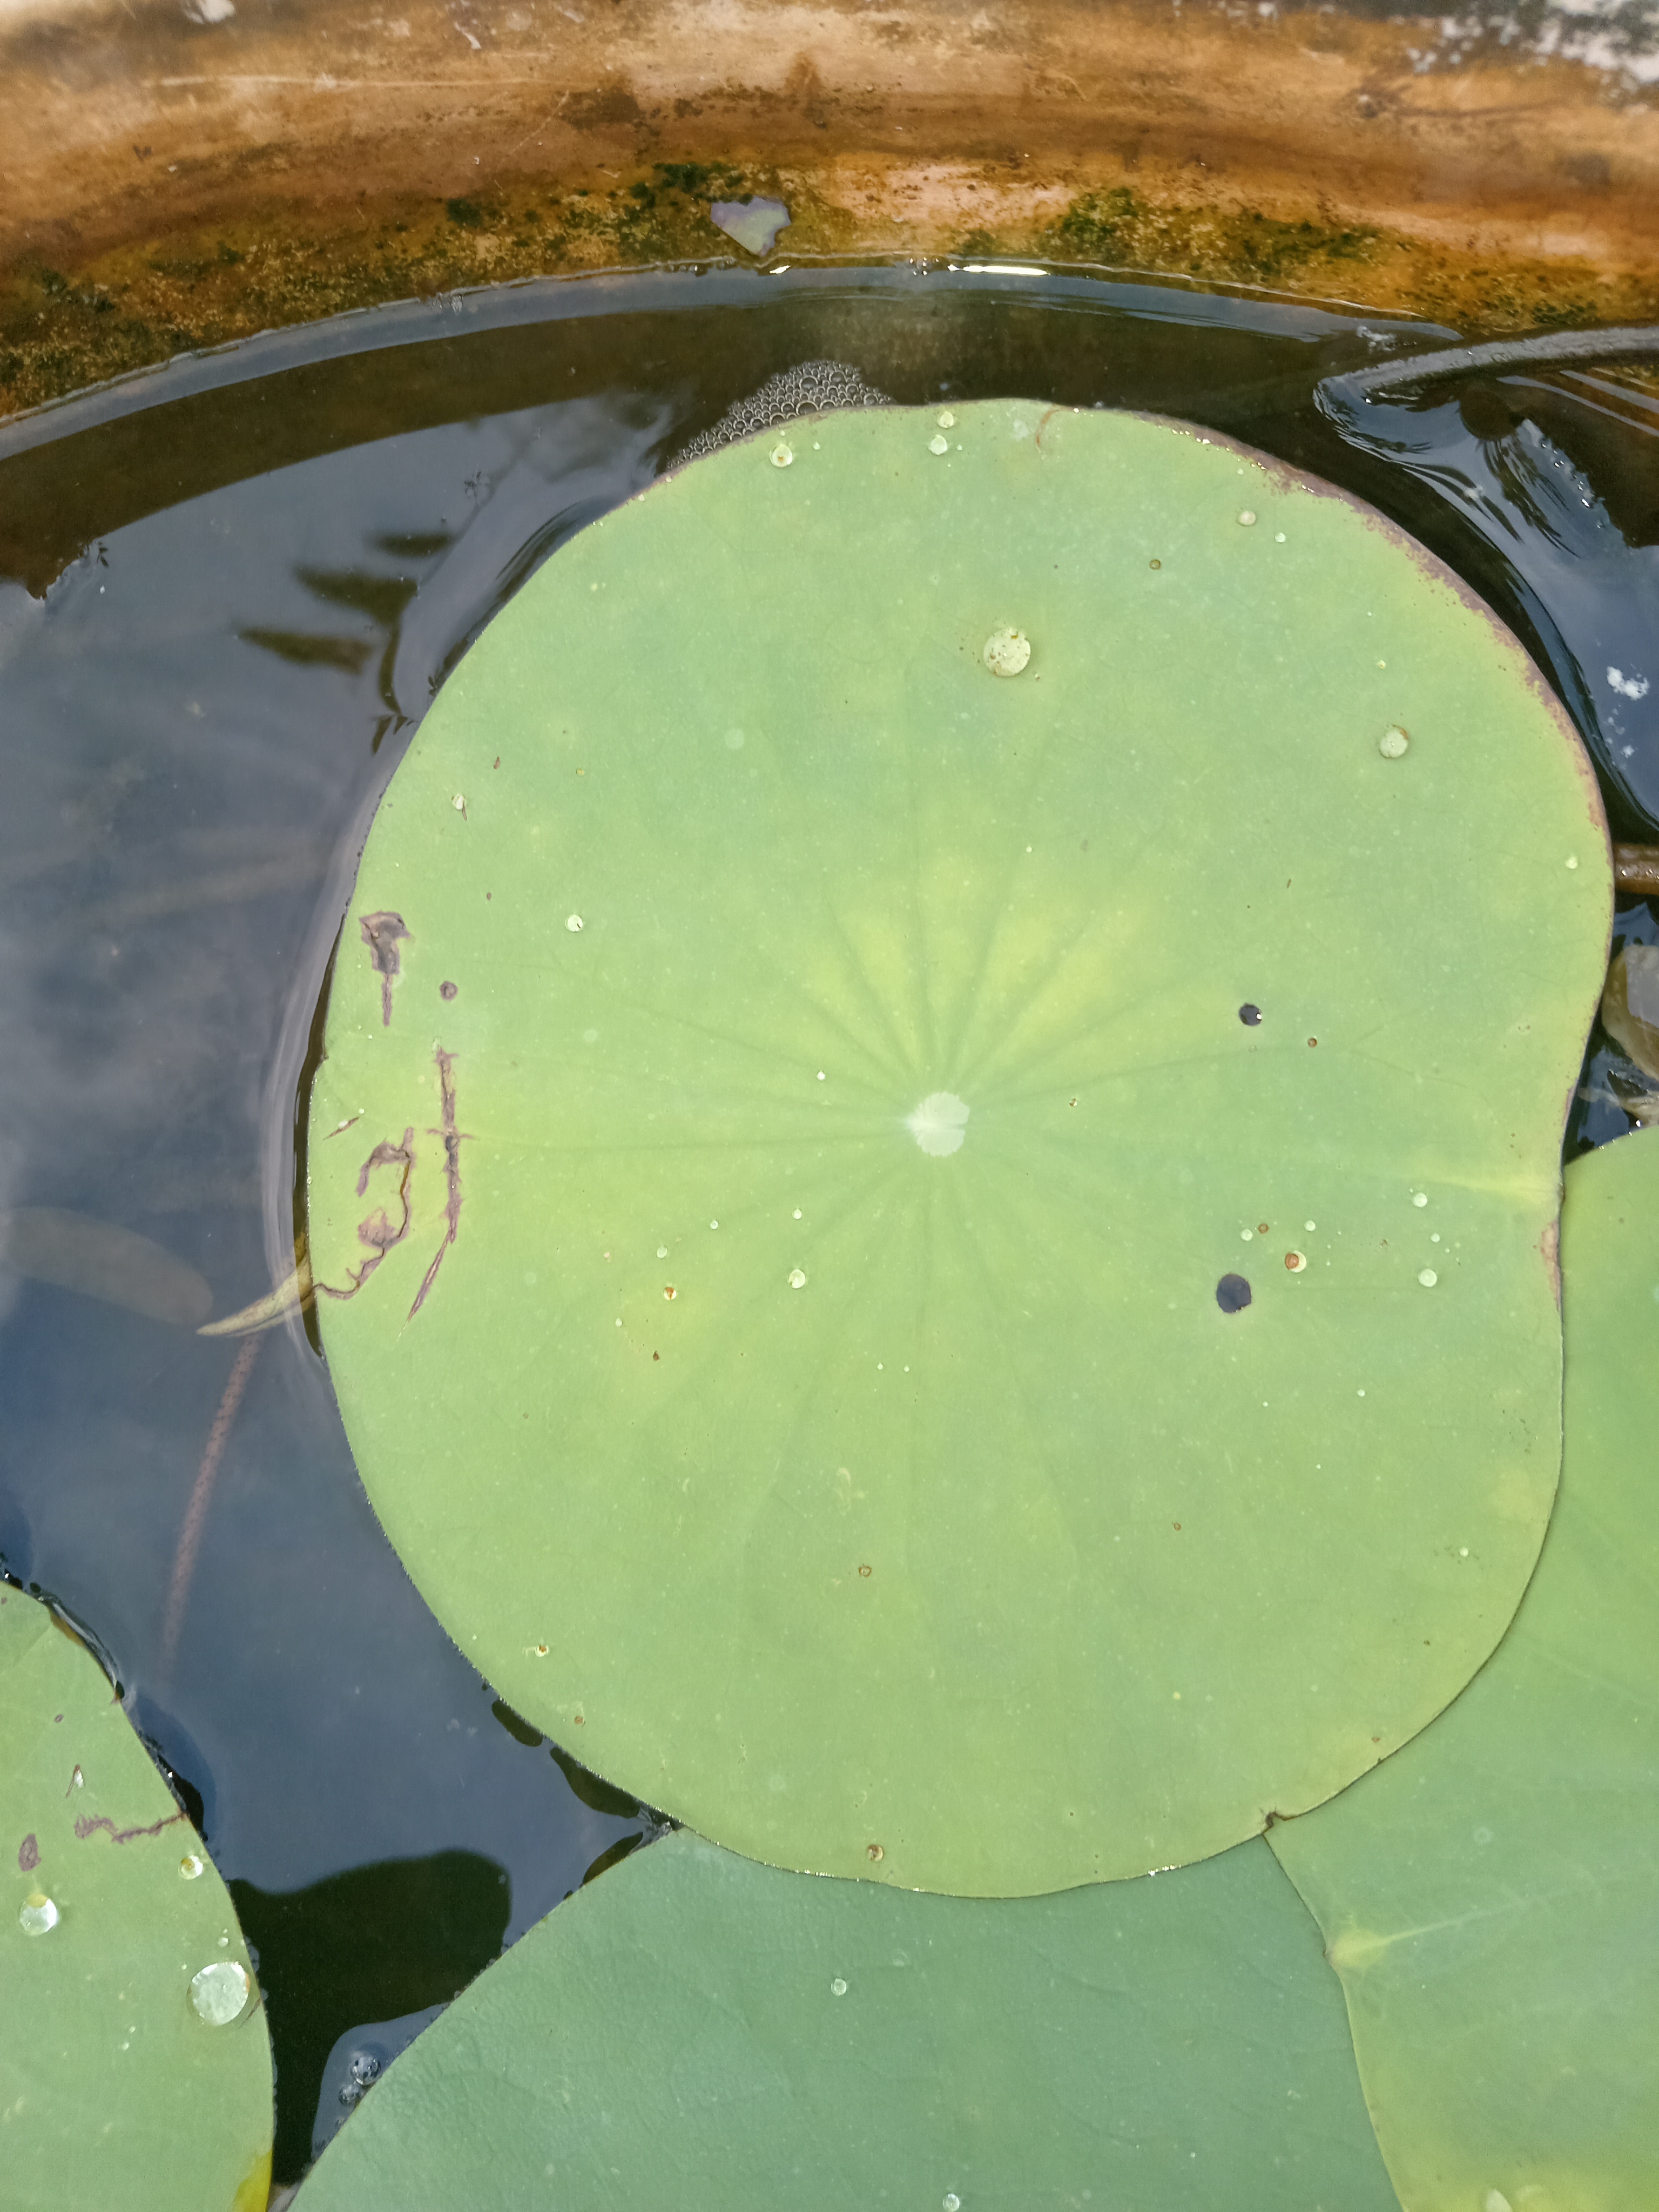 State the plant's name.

lotus
